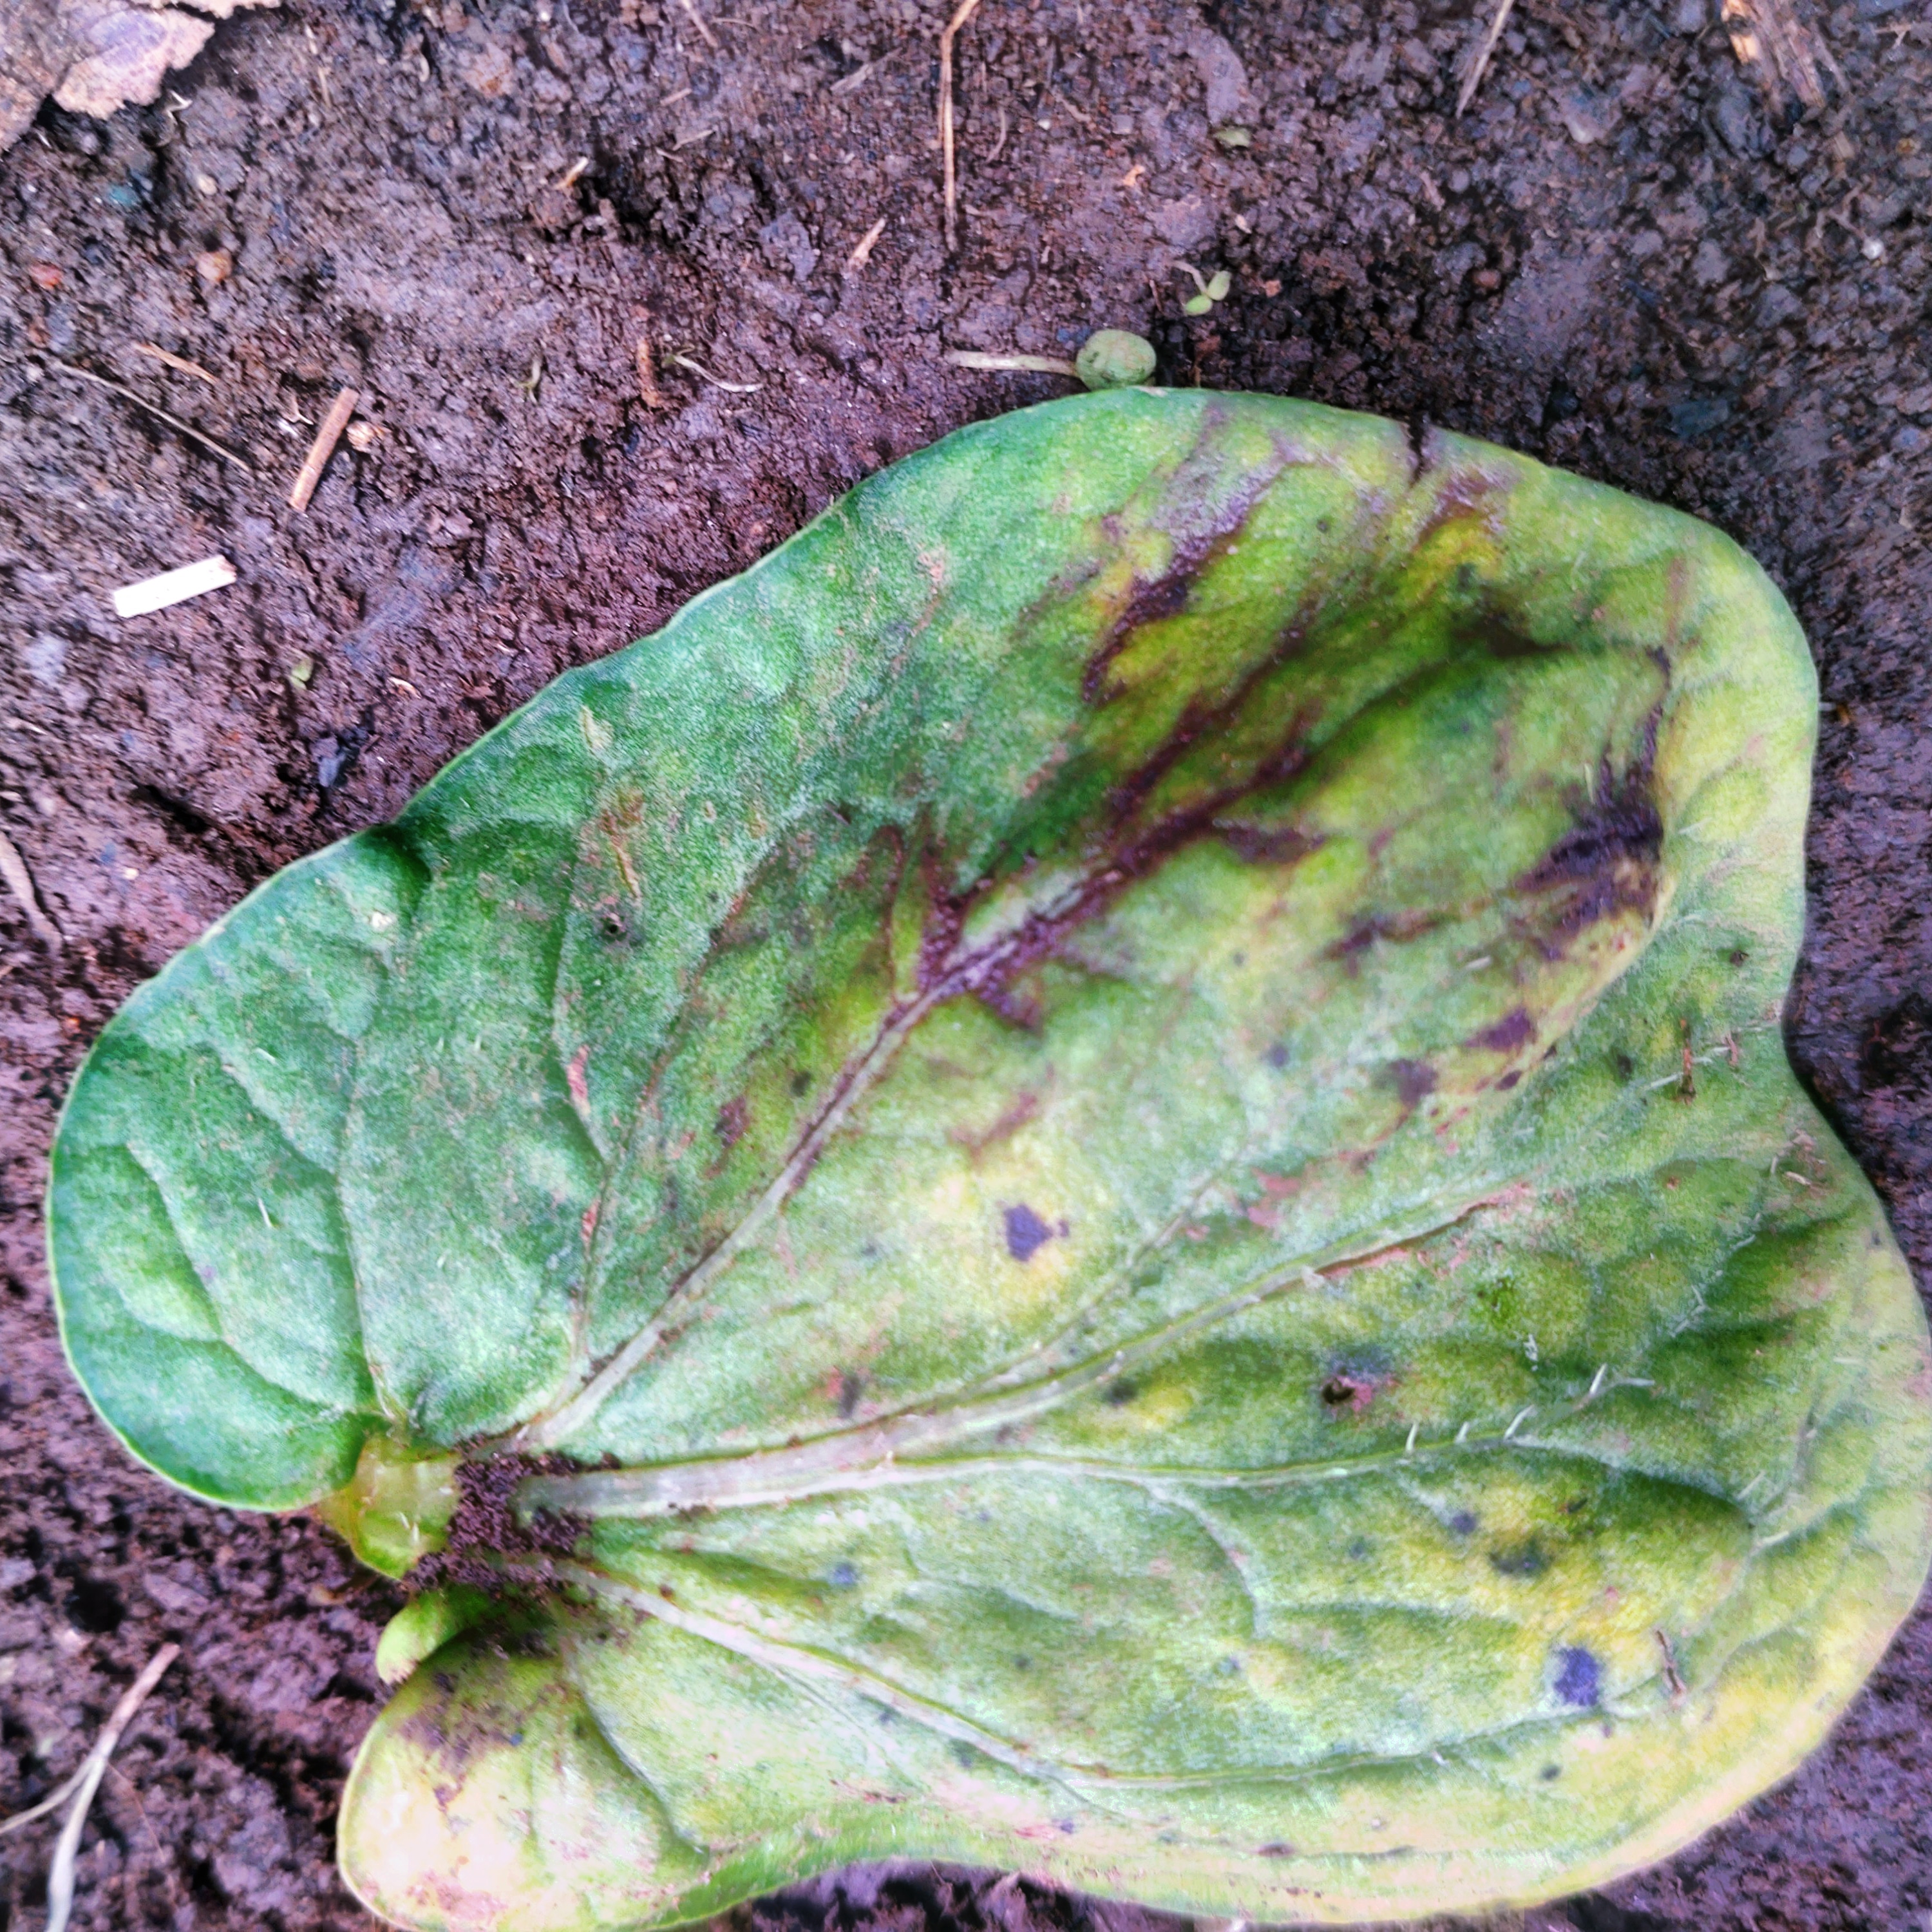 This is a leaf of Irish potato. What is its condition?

late blight
